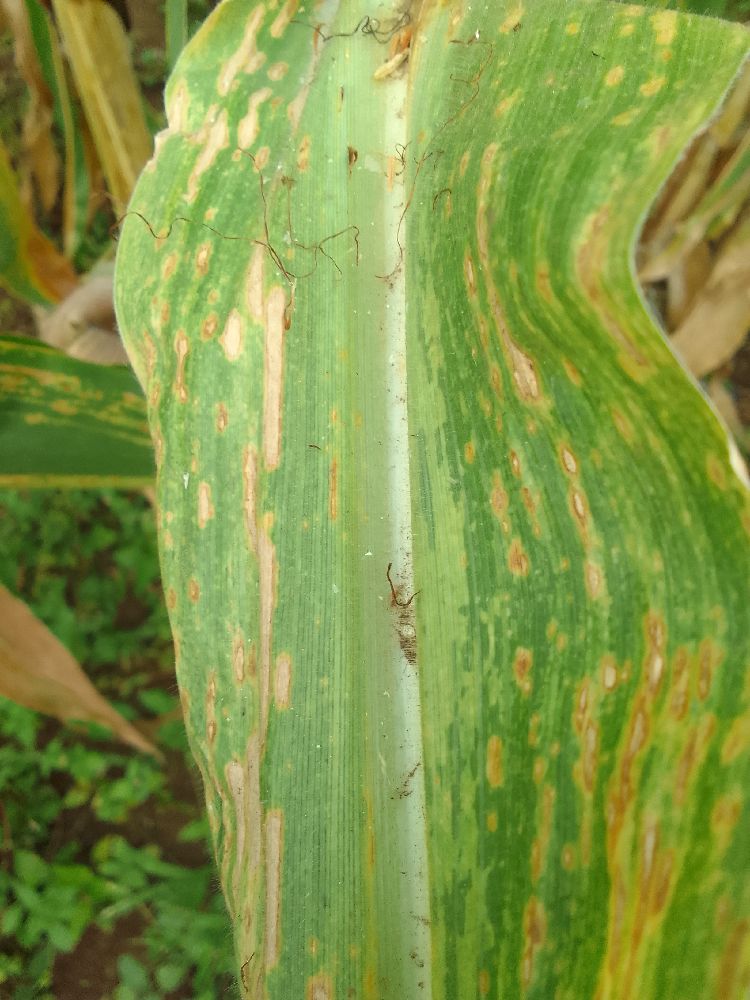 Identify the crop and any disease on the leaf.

maize, maize lethal necrosis
